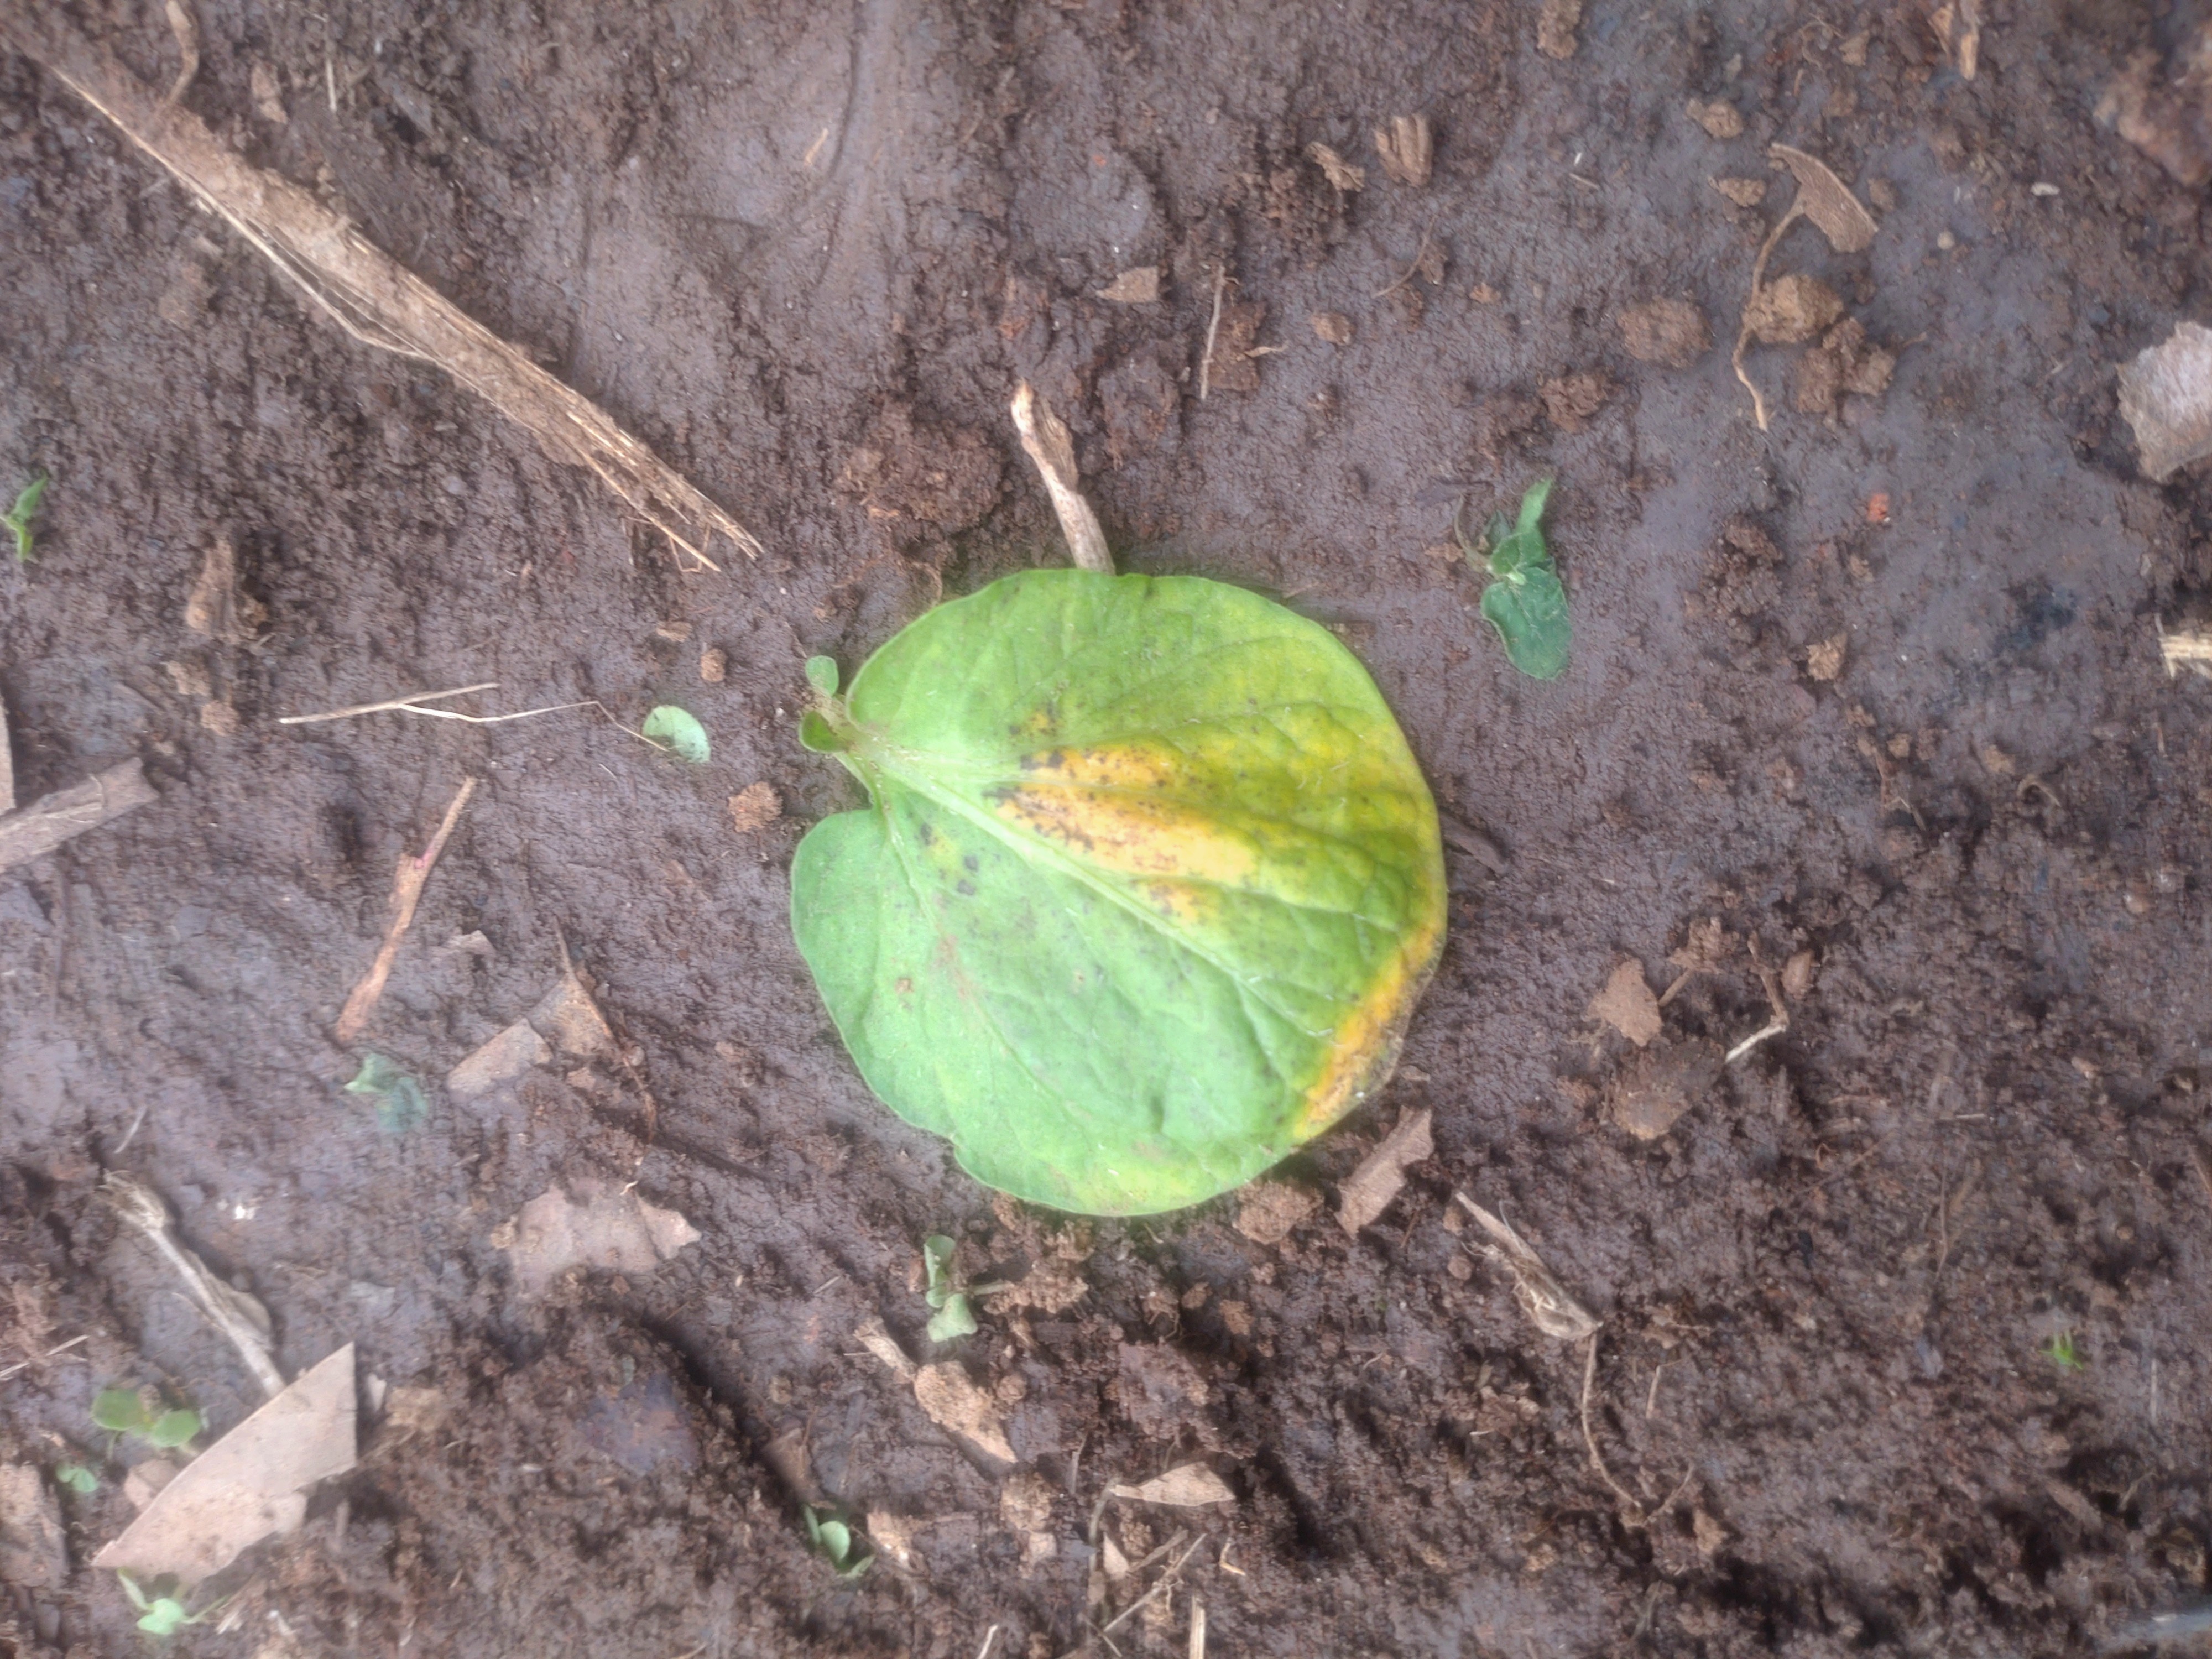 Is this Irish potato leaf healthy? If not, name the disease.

late blight
